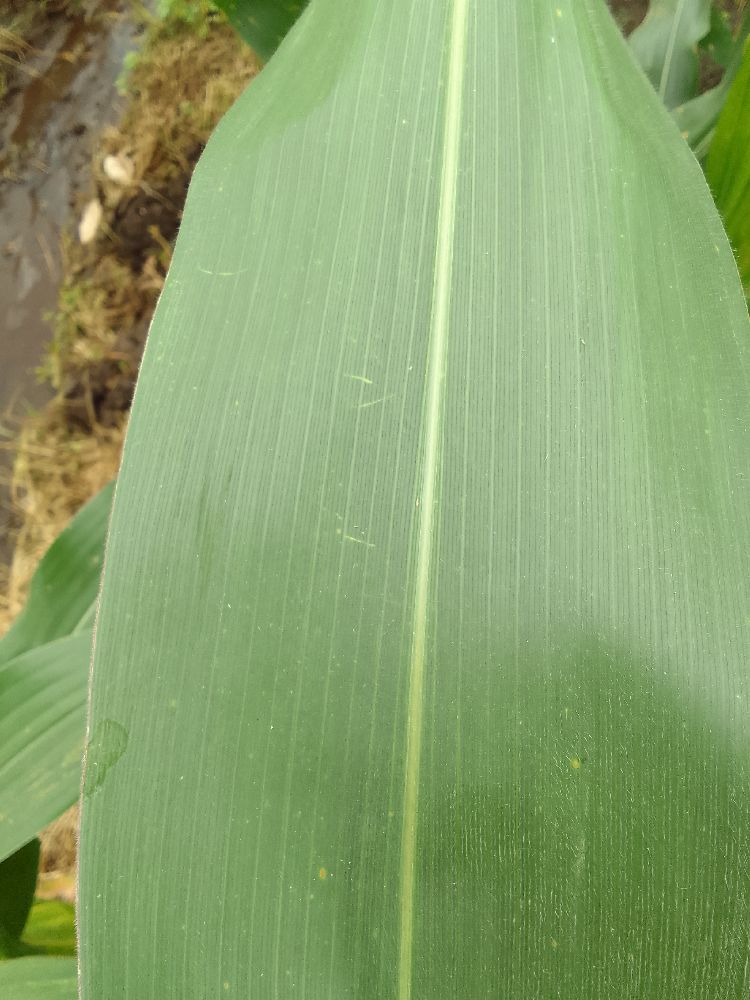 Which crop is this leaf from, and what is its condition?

maize, healthy
